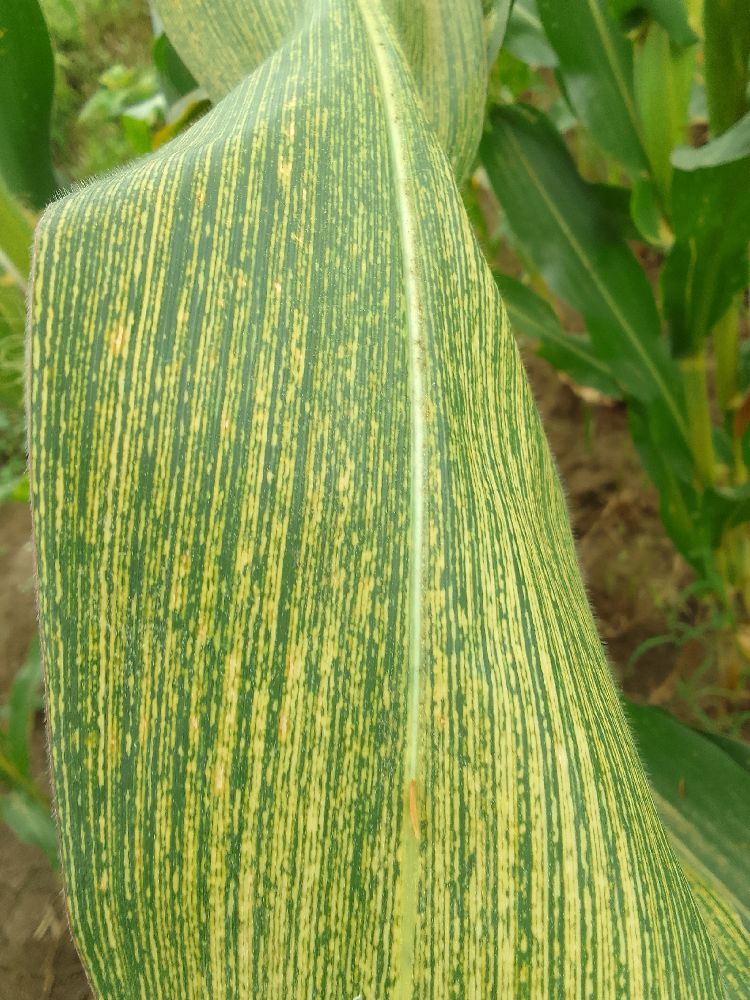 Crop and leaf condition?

maize, maize streak virus
